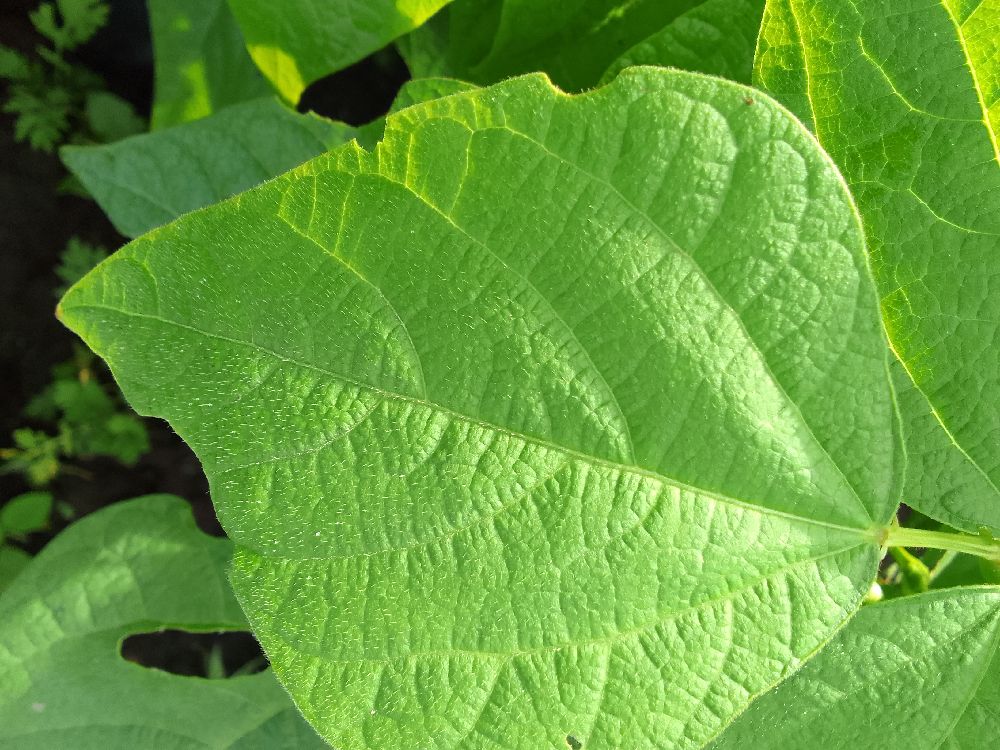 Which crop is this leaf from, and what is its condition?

common bean, healthy
